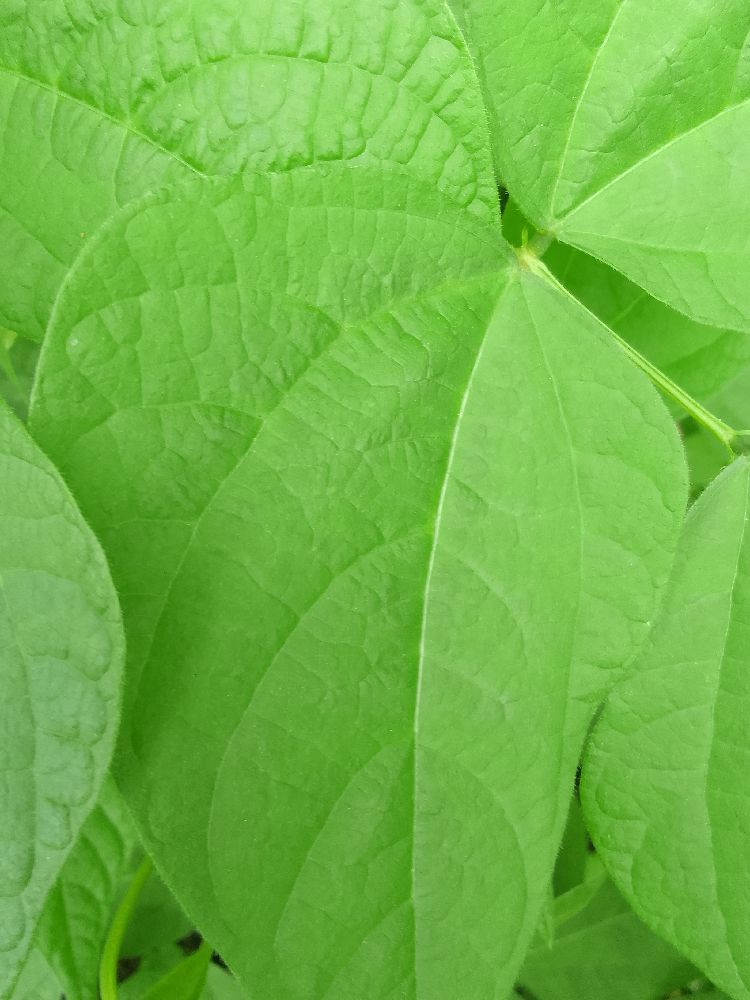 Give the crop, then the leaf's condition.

common bean, healthy
